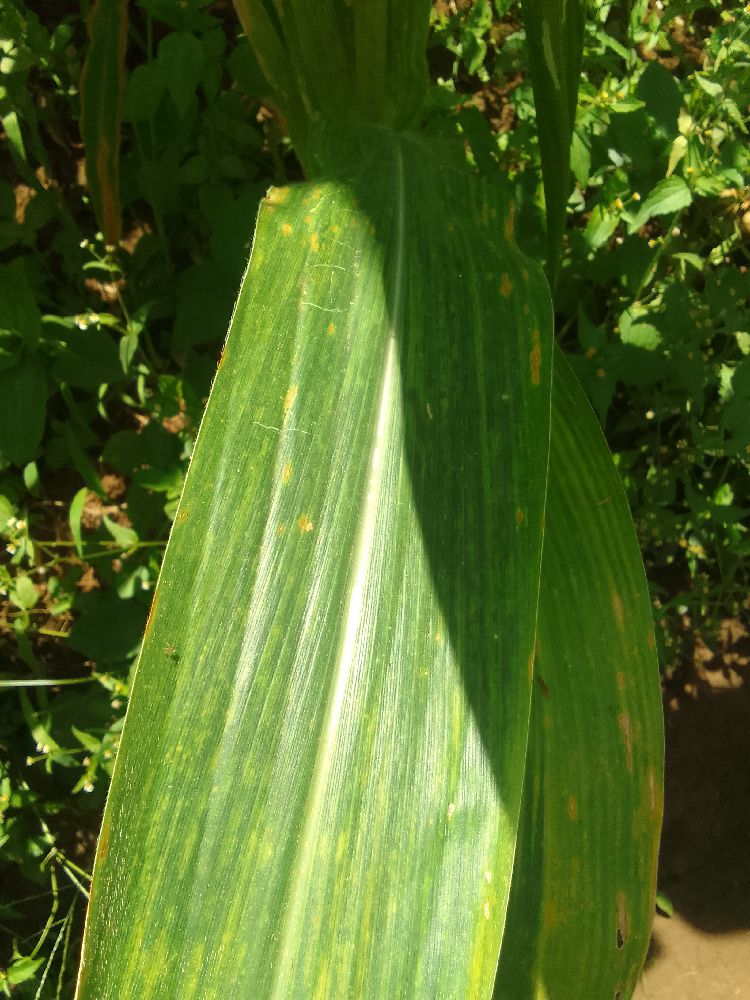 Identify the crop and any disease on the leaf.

maize, maize lethal necrosis
